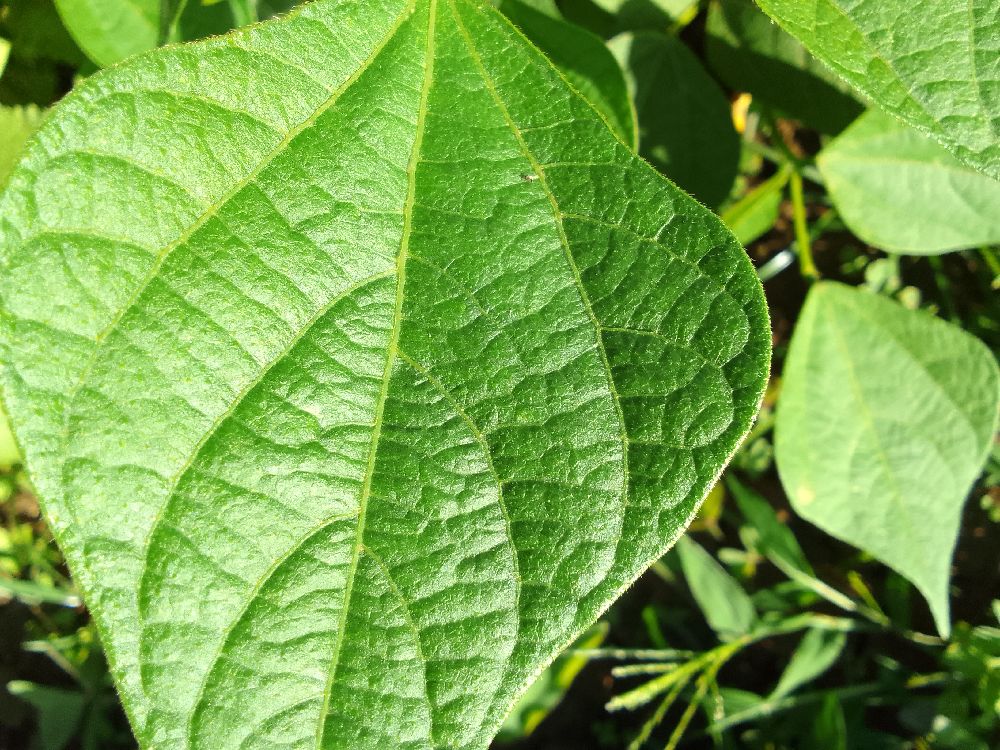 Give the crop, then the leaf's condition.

common bean, healthy
